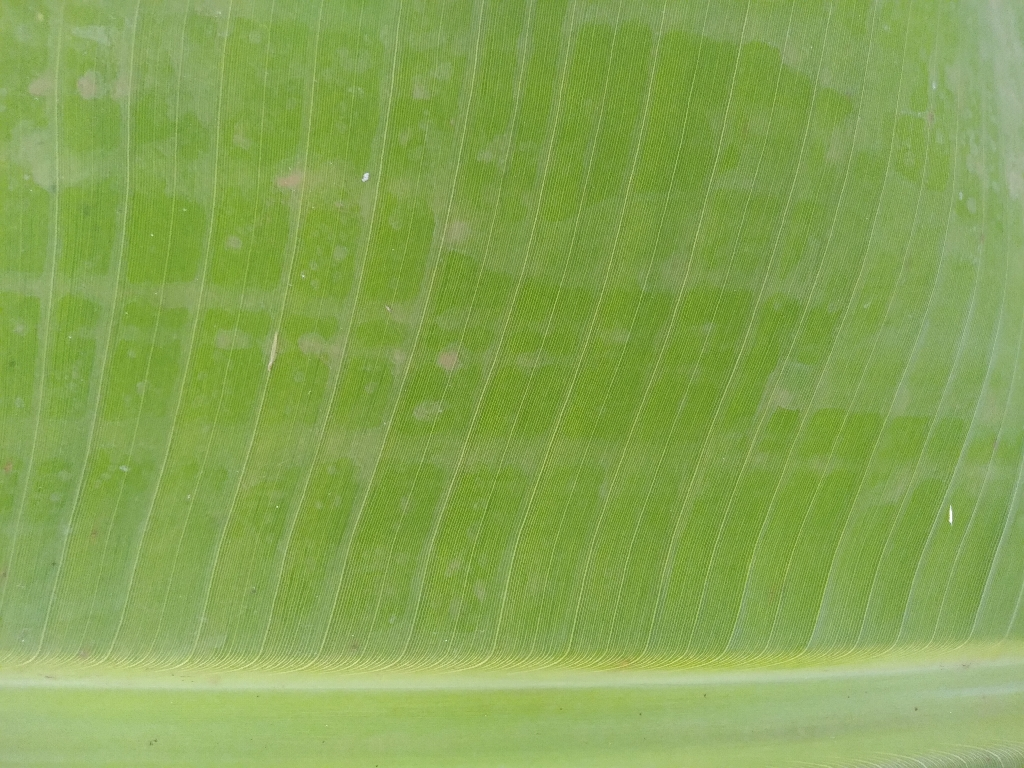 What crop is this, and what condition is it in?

banana, healthy
